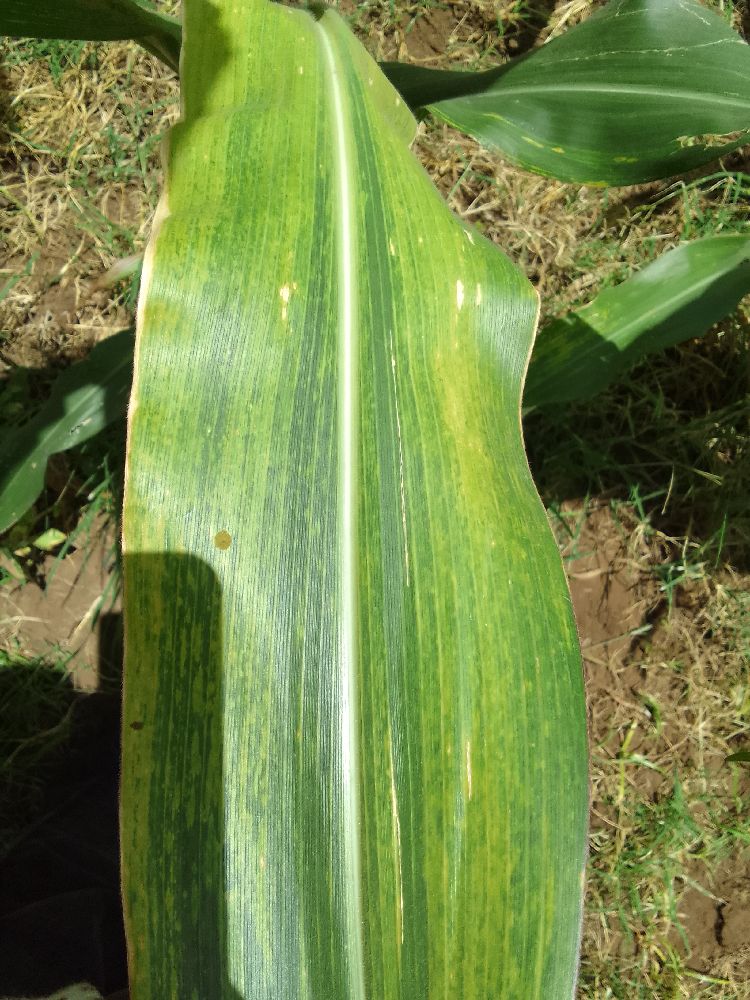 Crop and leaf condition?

maize, maize lethal necrosis
